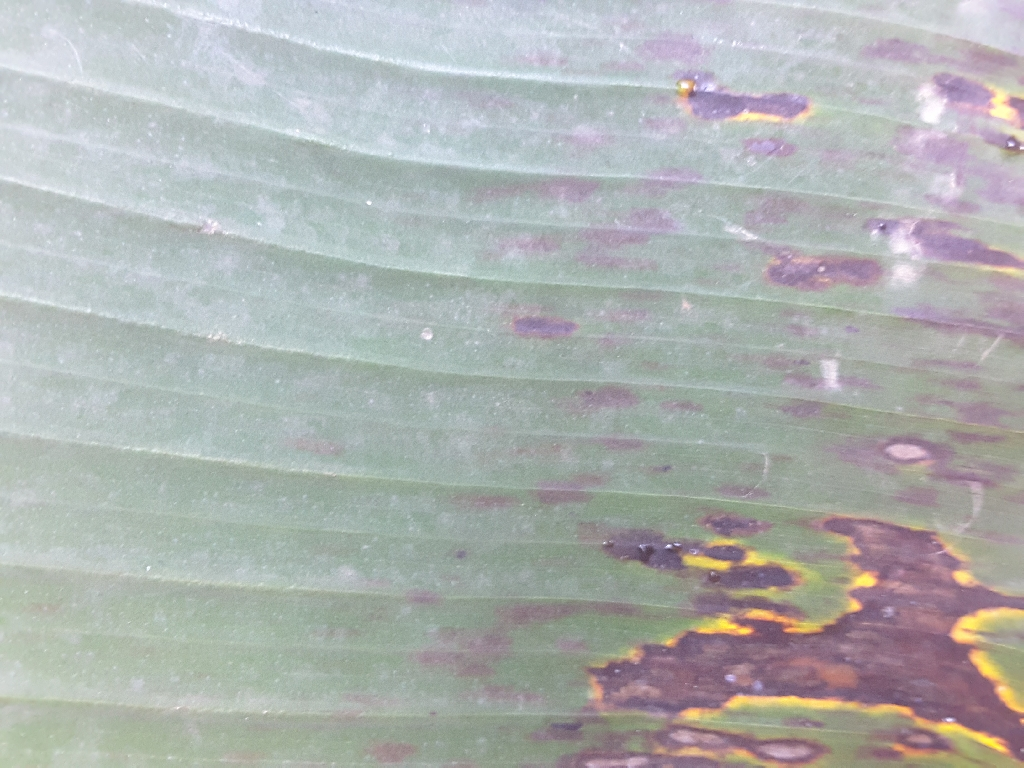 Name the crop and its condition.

banana, black sigatoka
